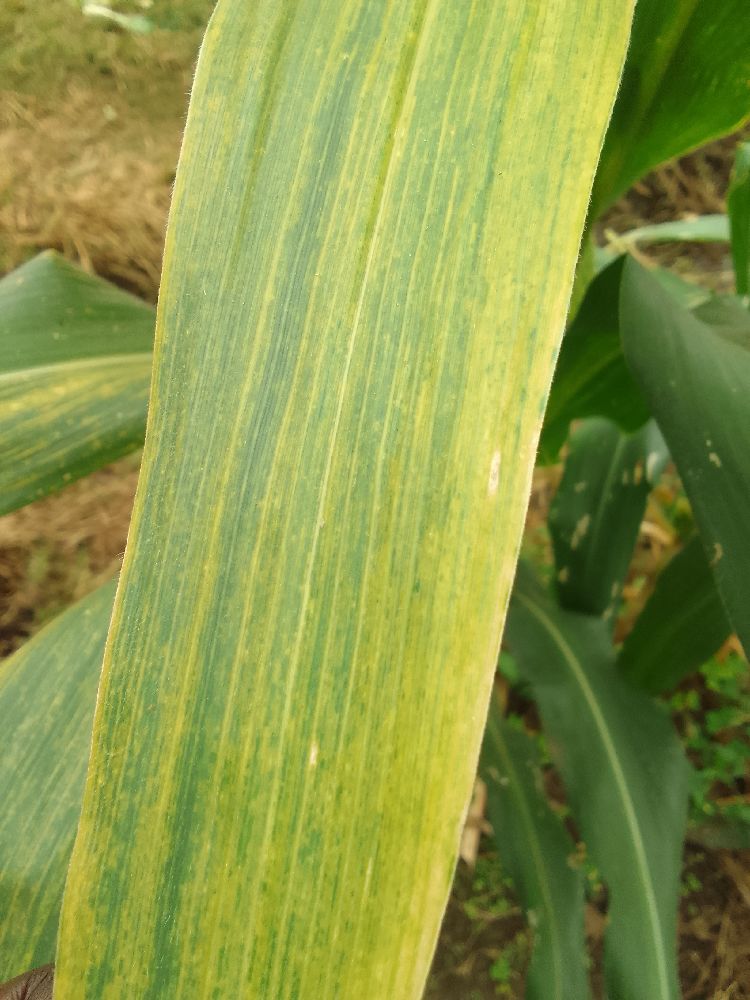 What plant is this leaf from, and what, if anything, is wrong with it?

maize, maize lethal necrosis
